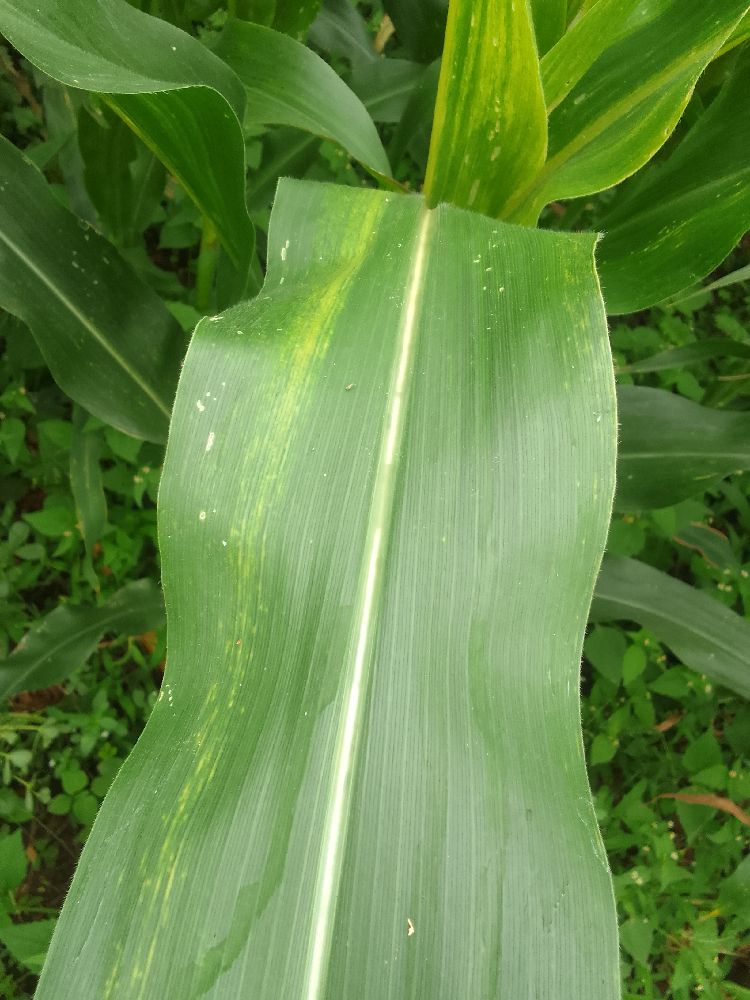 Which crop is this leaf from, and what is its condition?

maize, maize lethal necrosis
